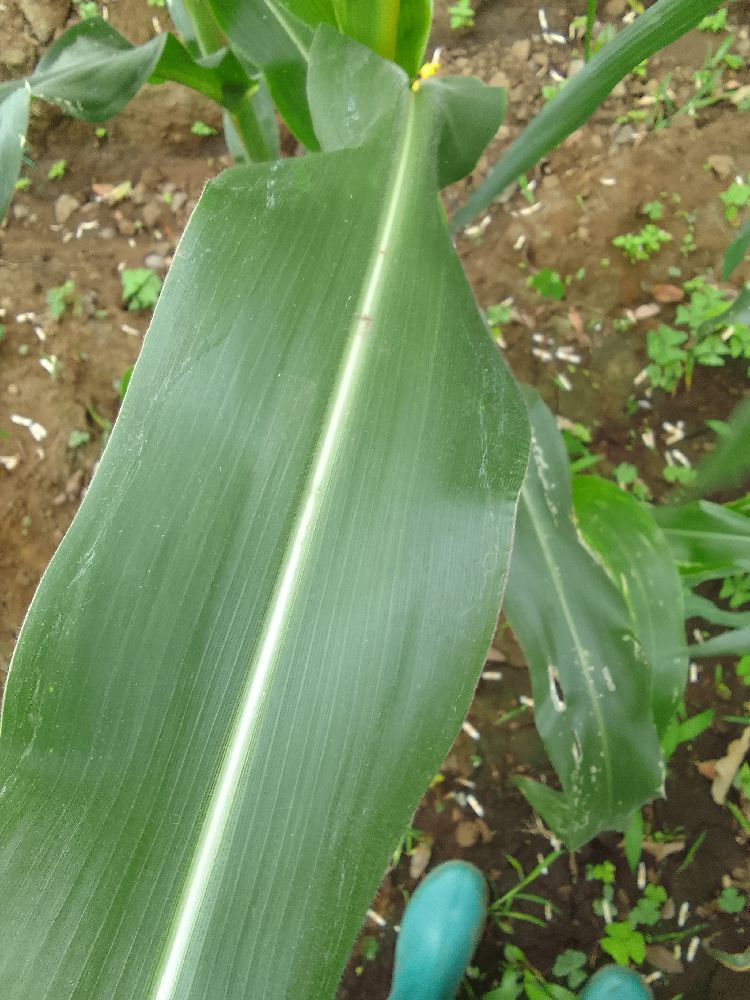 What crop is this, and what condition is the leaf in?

maize, healthy
